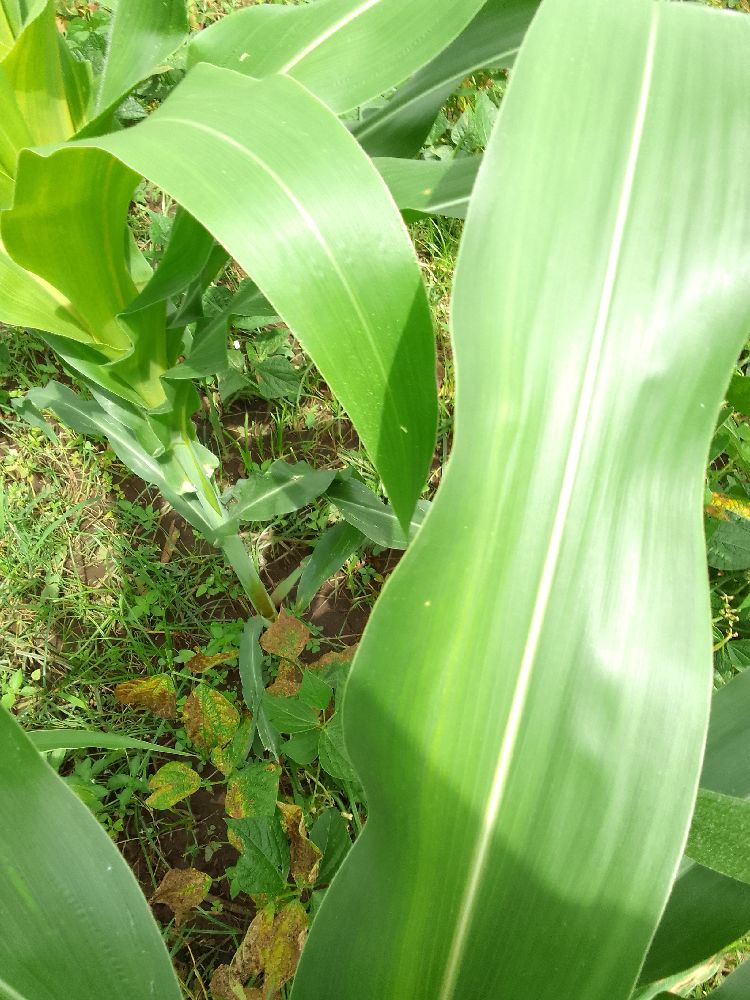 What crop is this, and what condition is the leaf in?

maize, healthy
